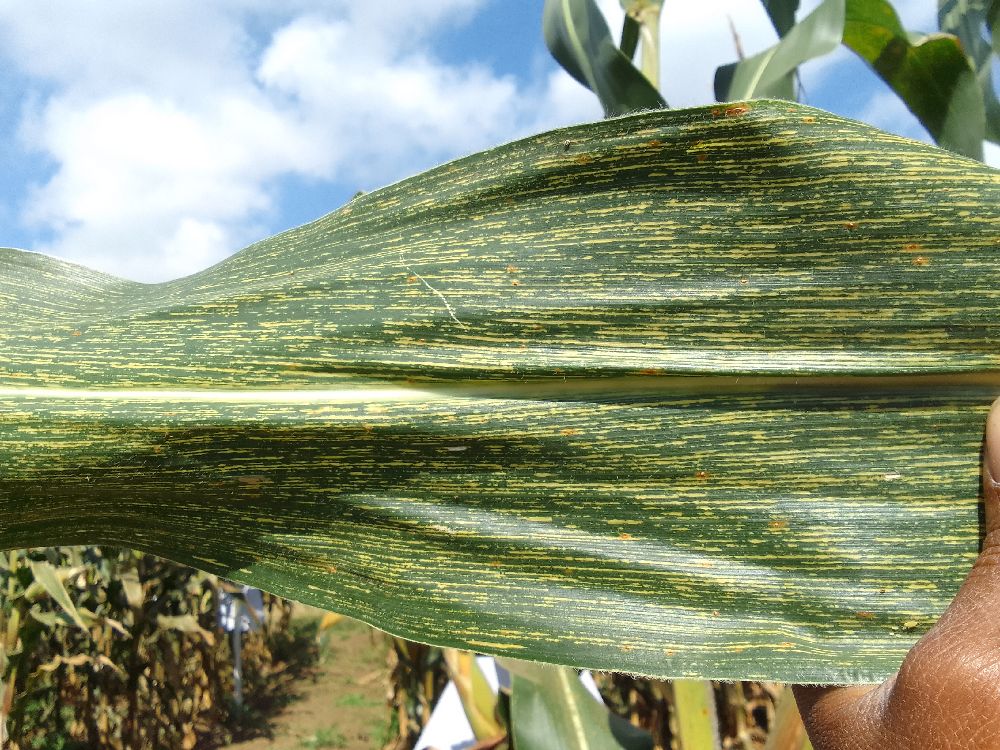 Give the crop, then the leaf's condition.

maize, maize streak virus
